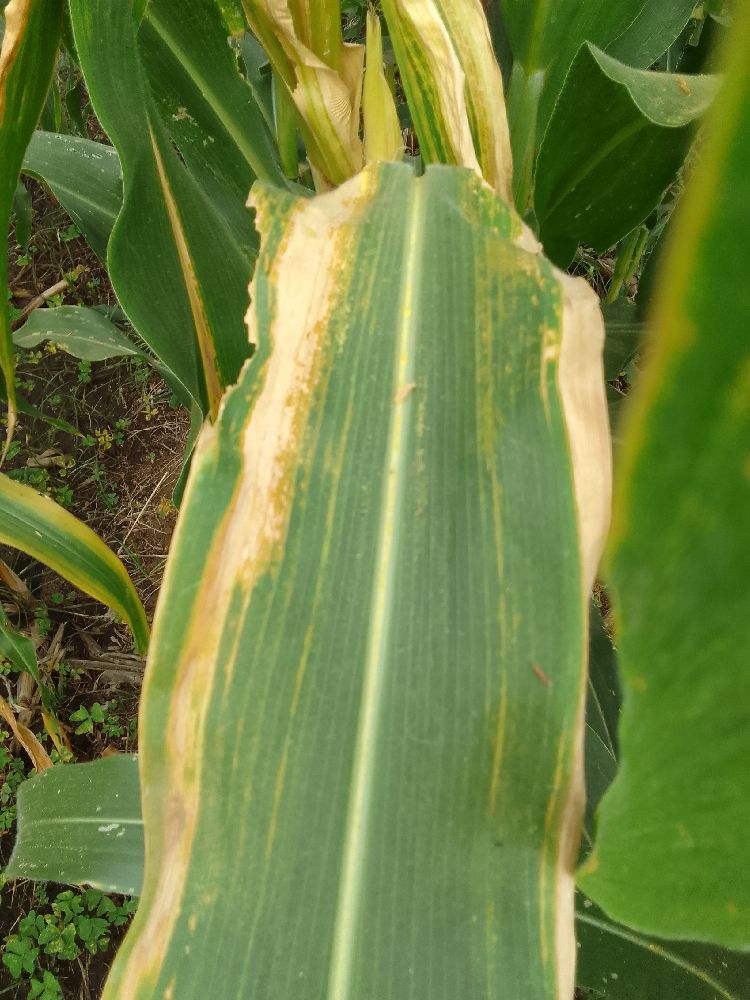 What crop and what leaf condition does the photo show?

maize, maize lethal necrosis
